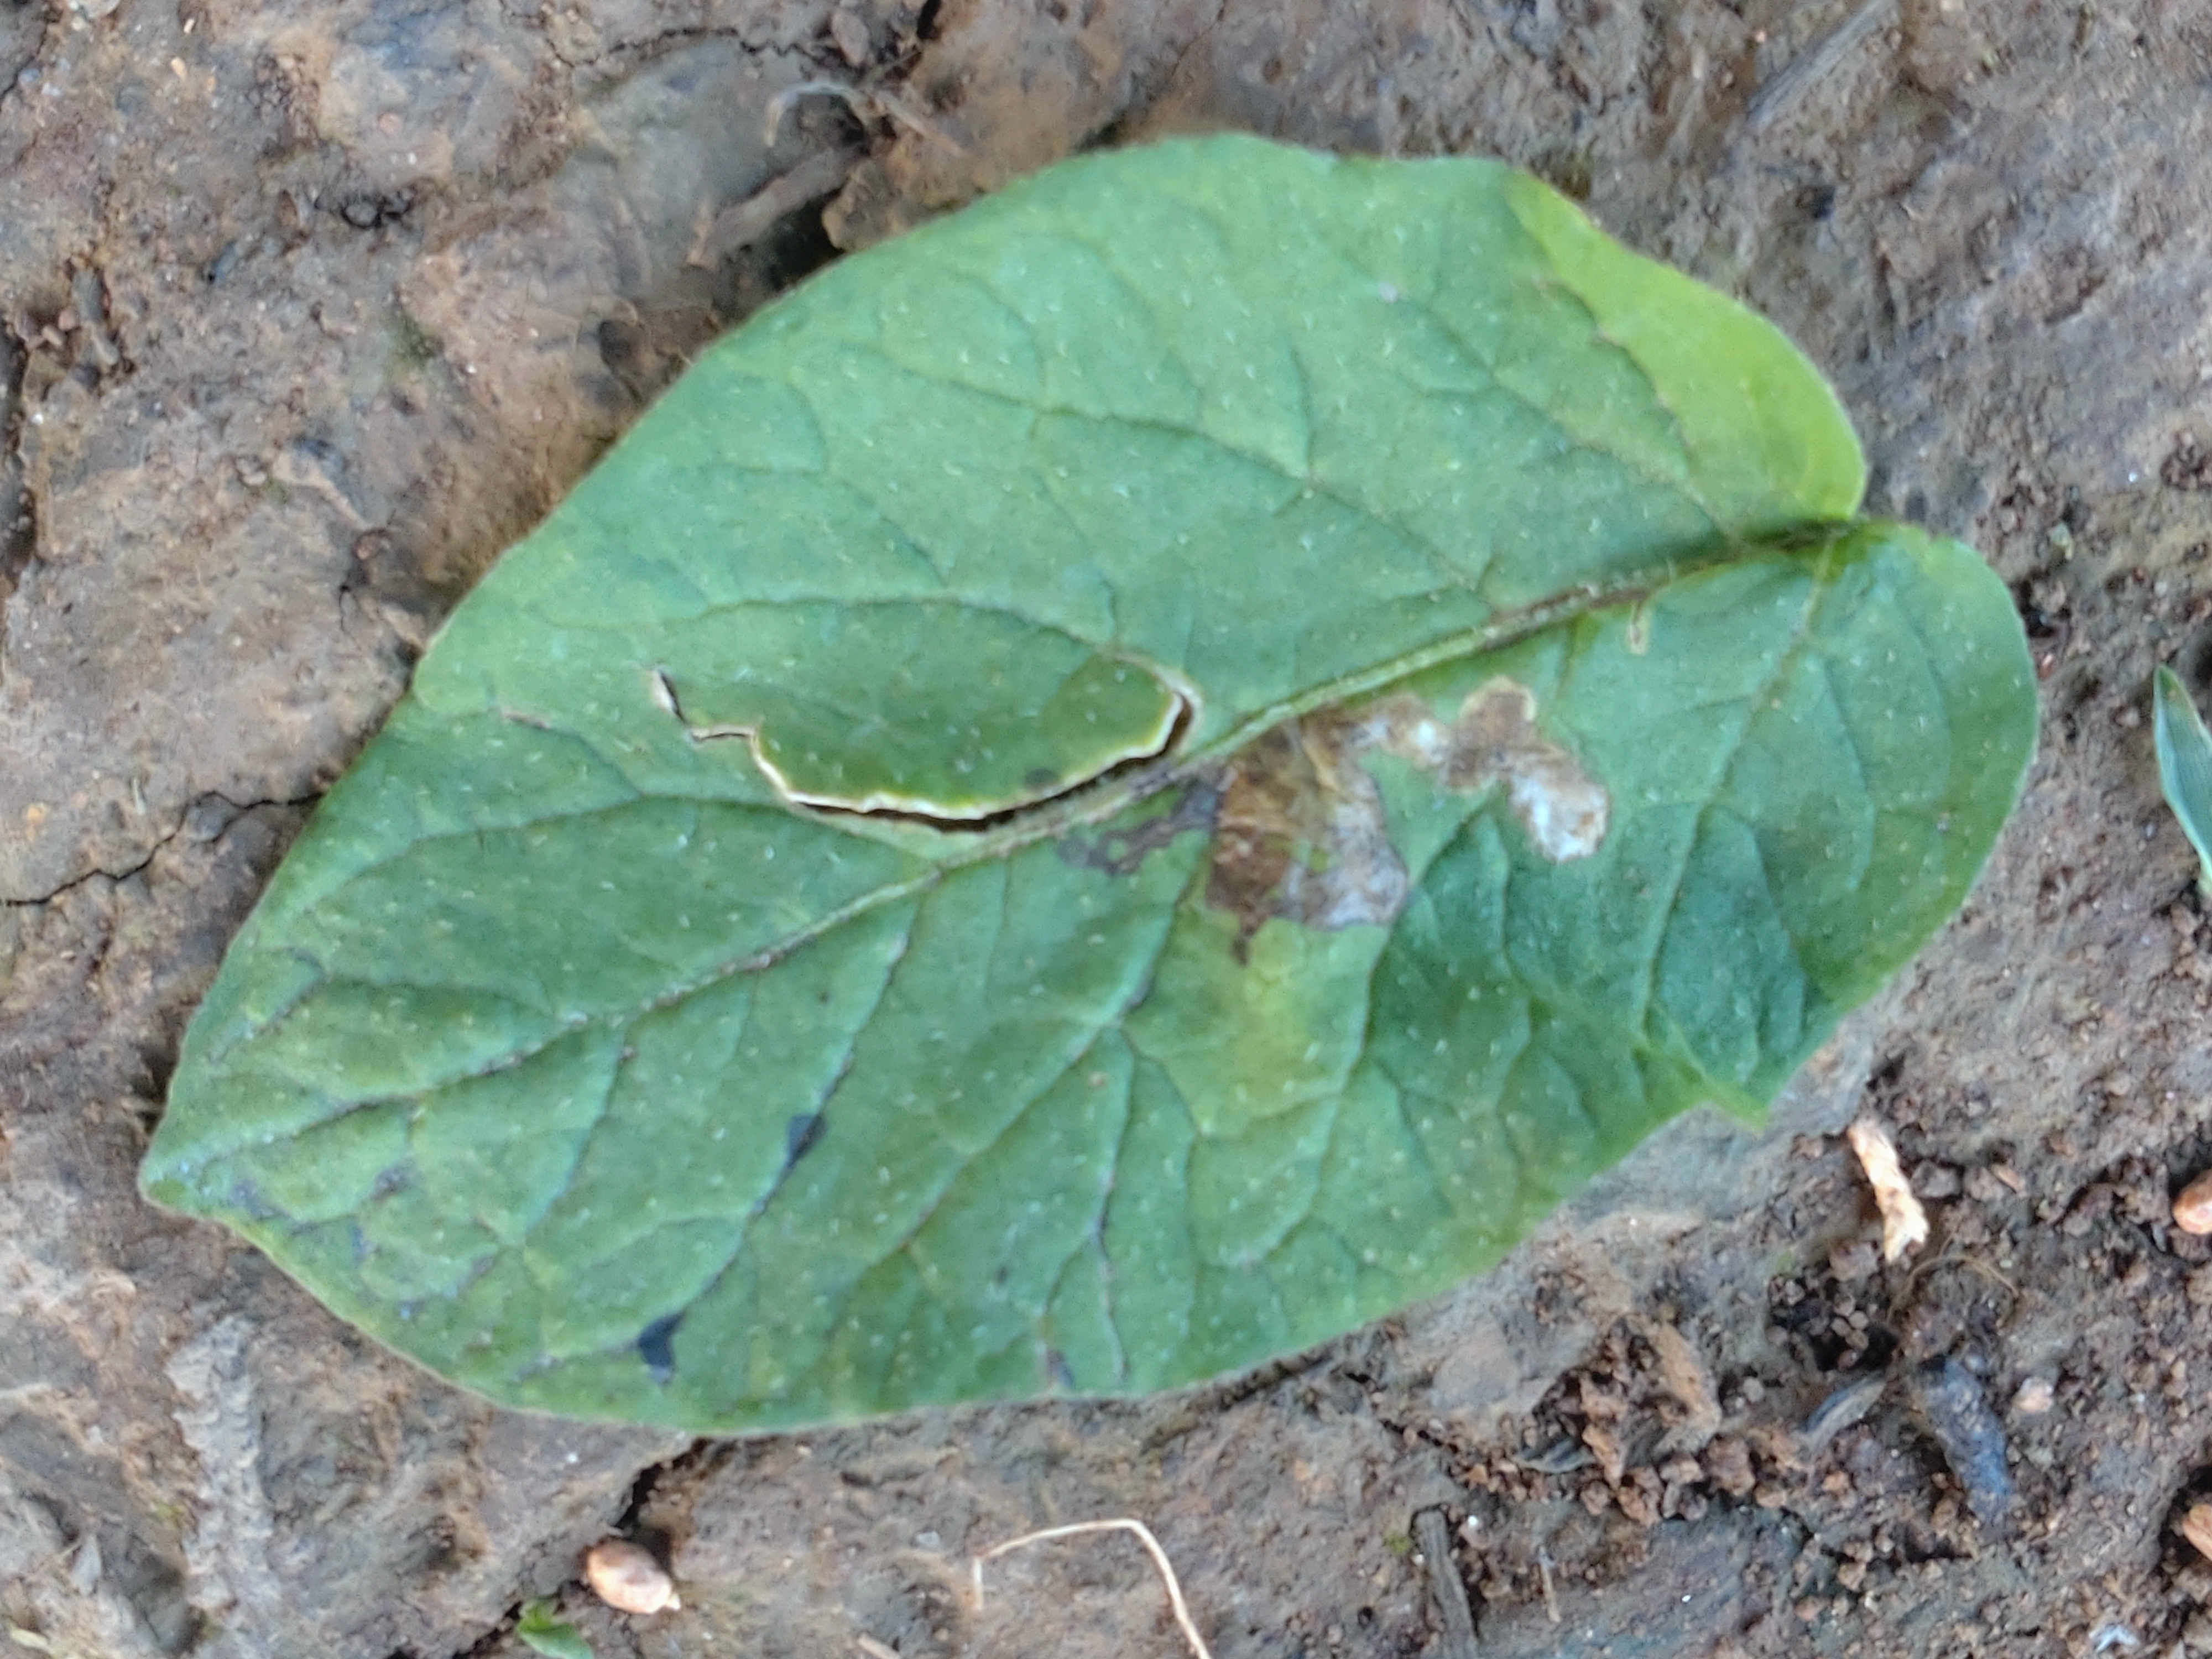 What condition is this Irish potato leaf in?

early blight
